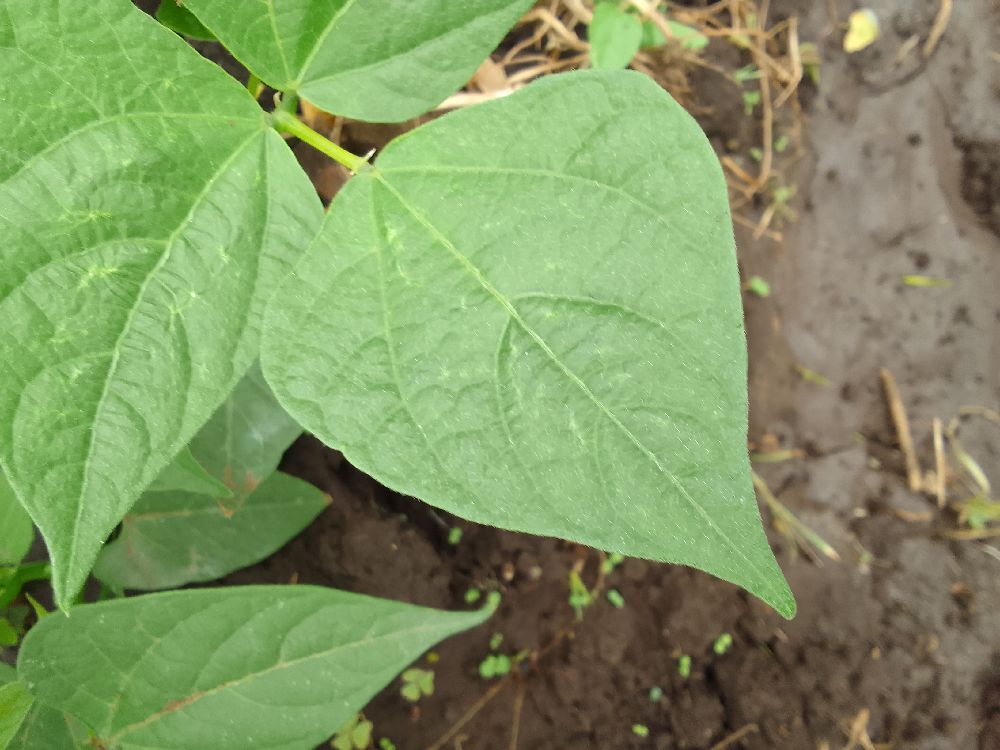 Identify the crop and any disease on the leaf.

common bean, healthy
